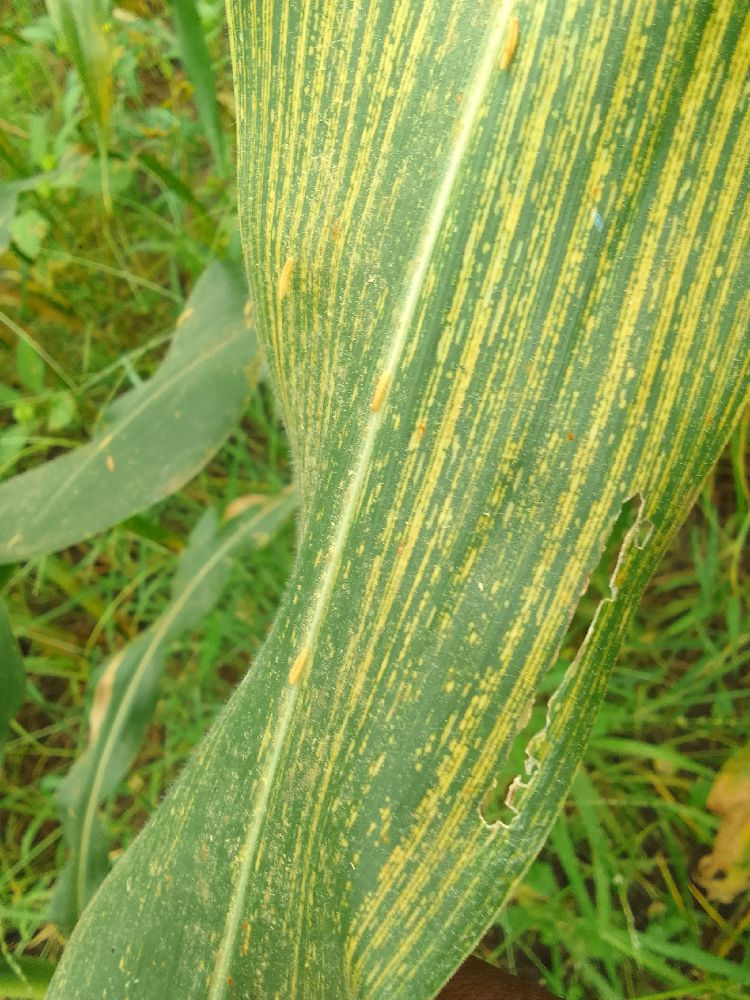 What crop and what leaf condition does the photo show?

maize, maize streak virus
